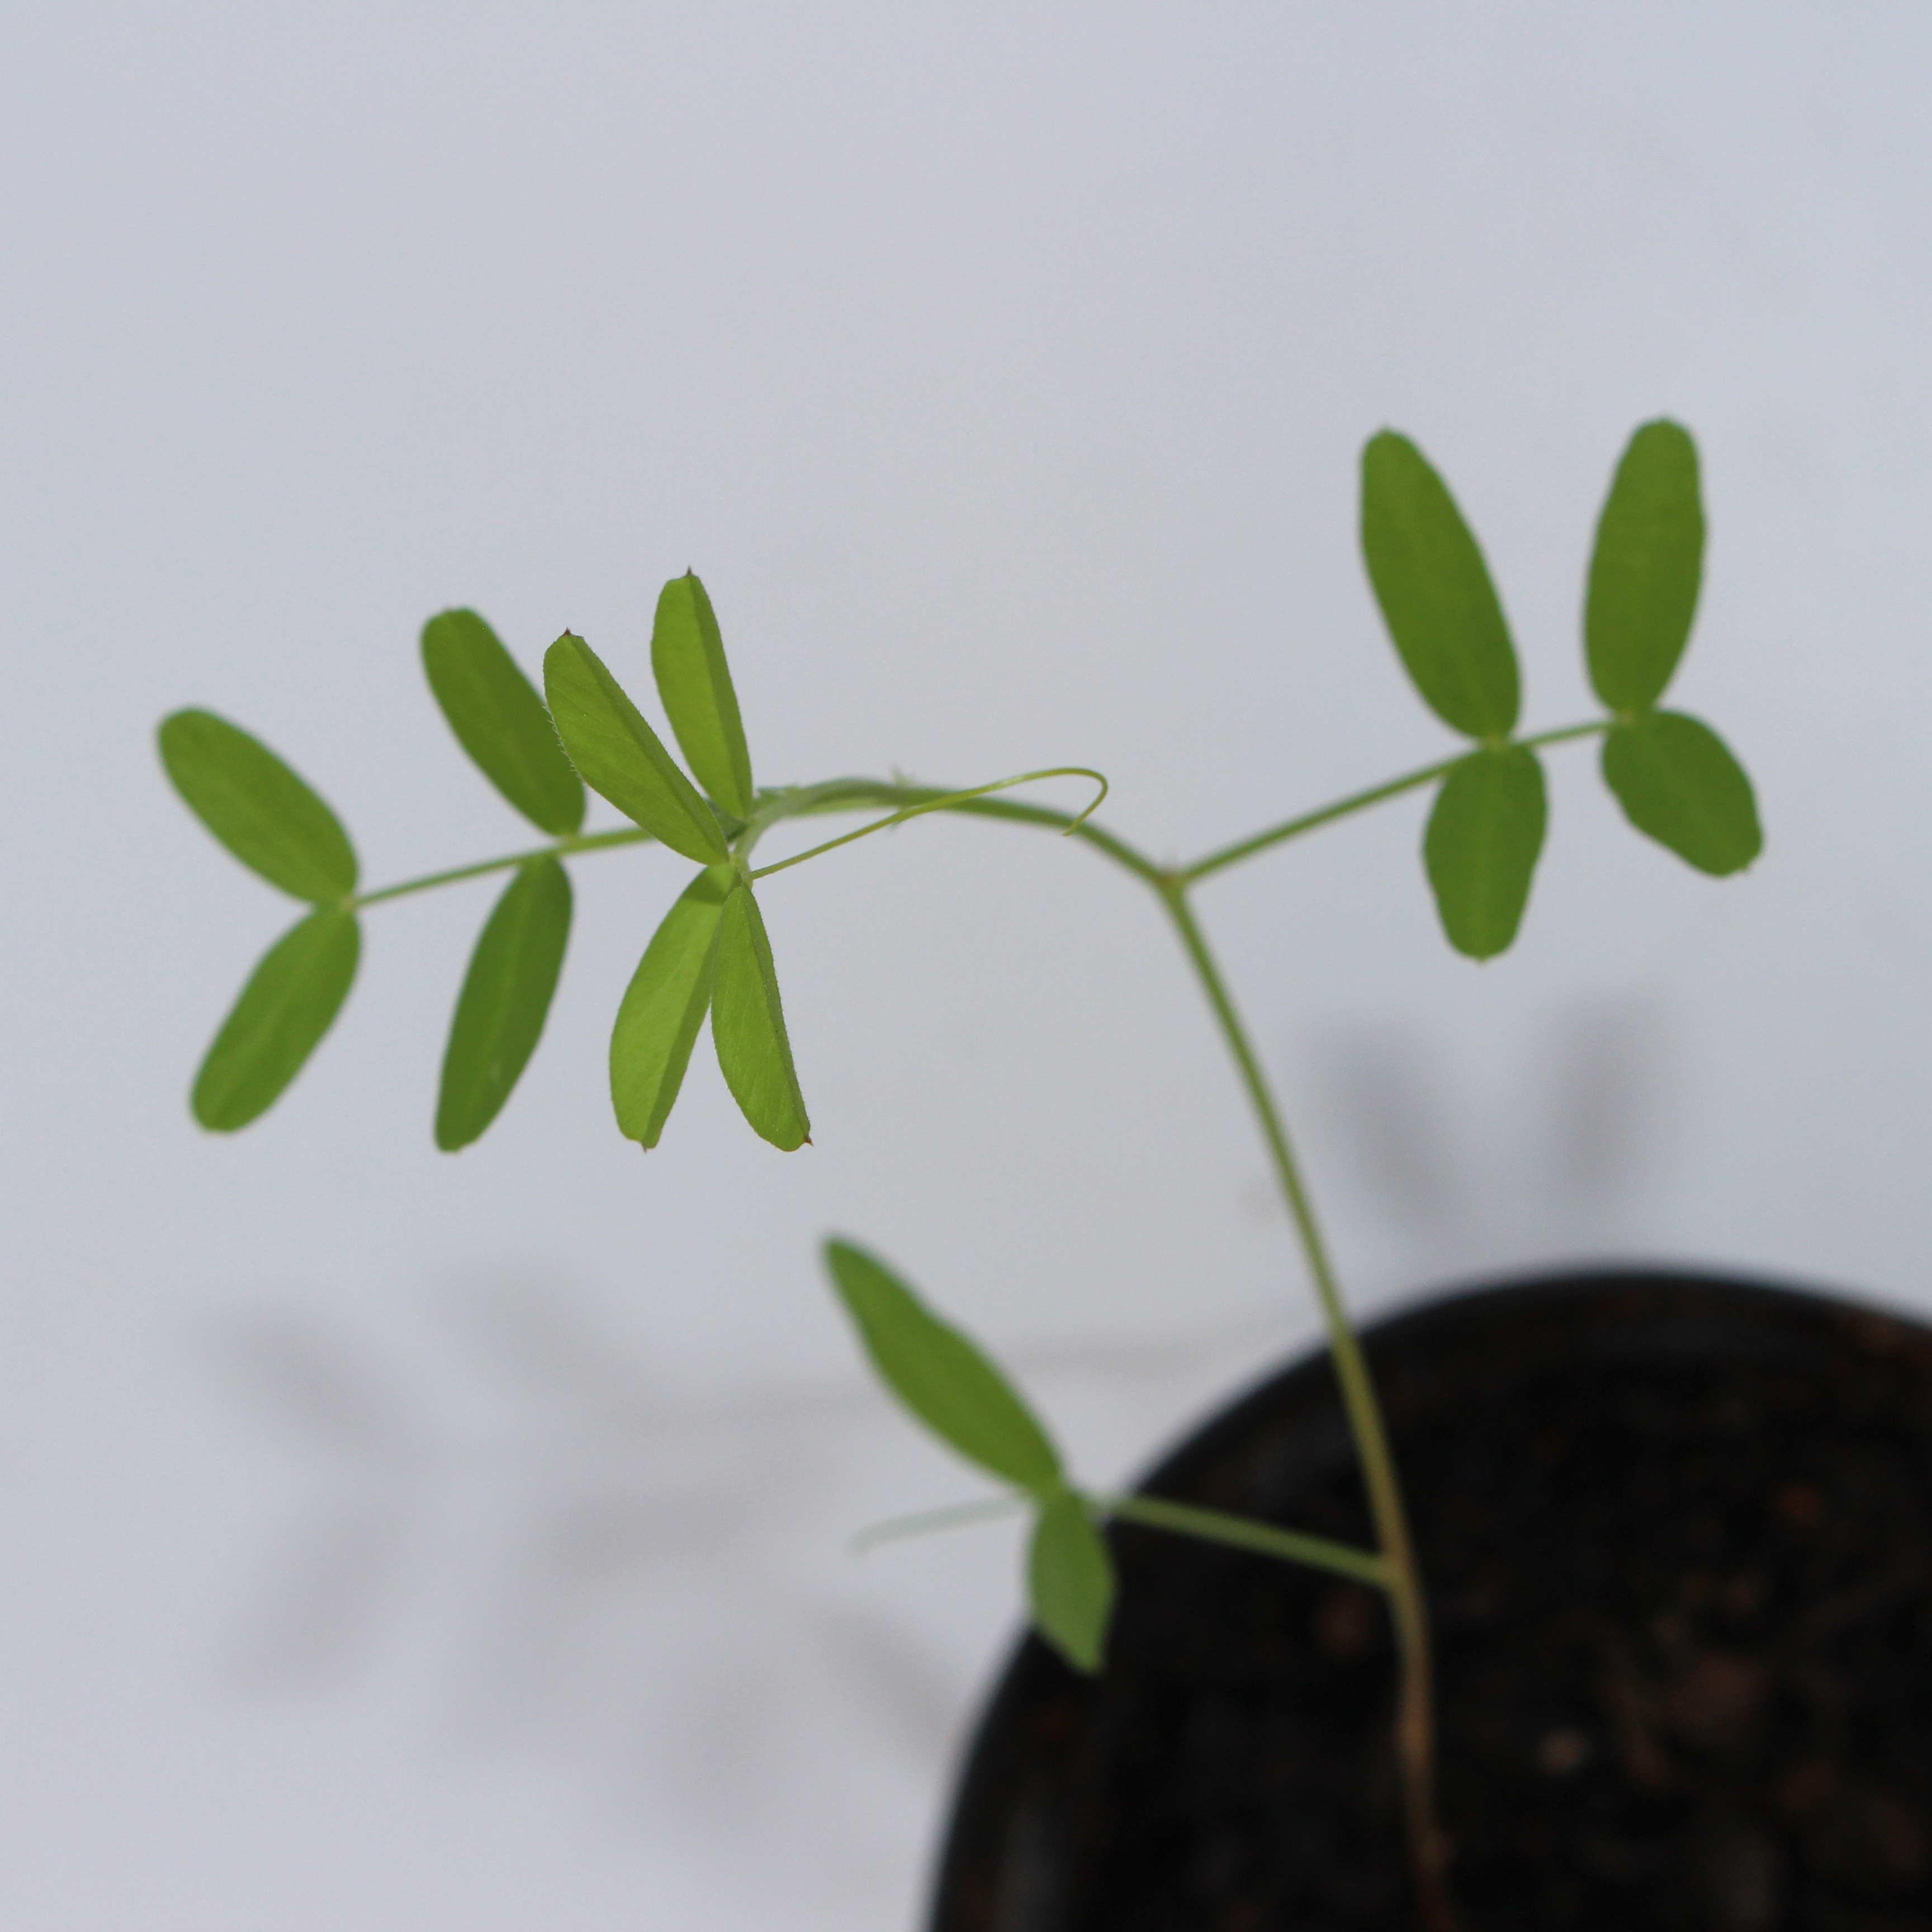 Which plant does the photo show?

Vicia sativa
